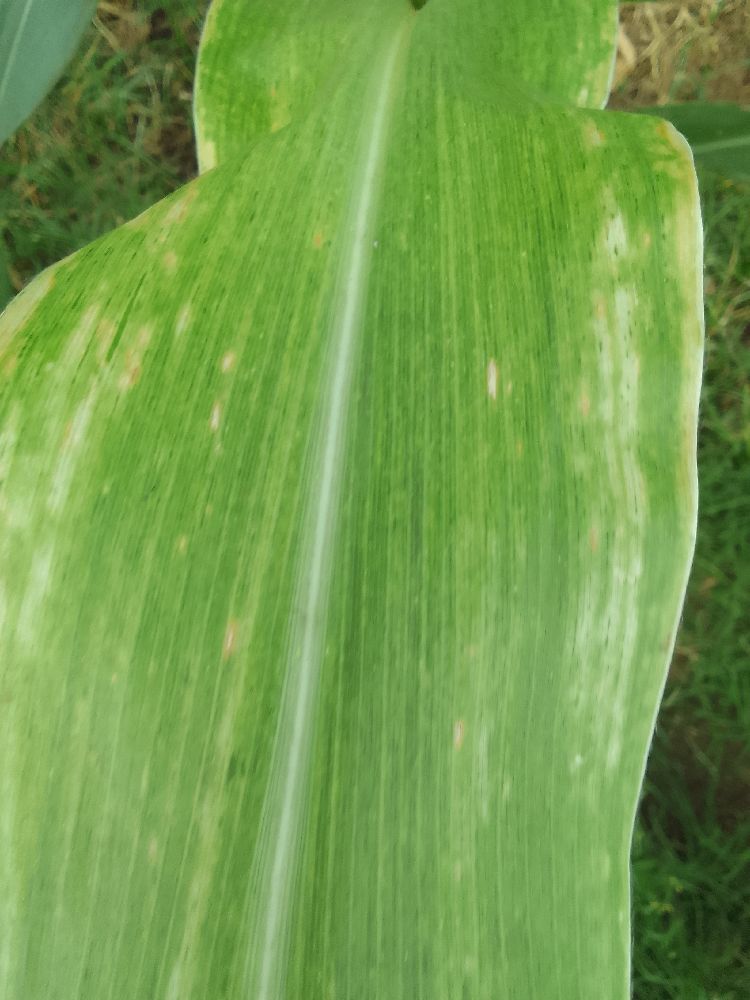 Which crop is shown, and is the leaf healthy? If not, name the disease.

maize, maize lethal necrosis
